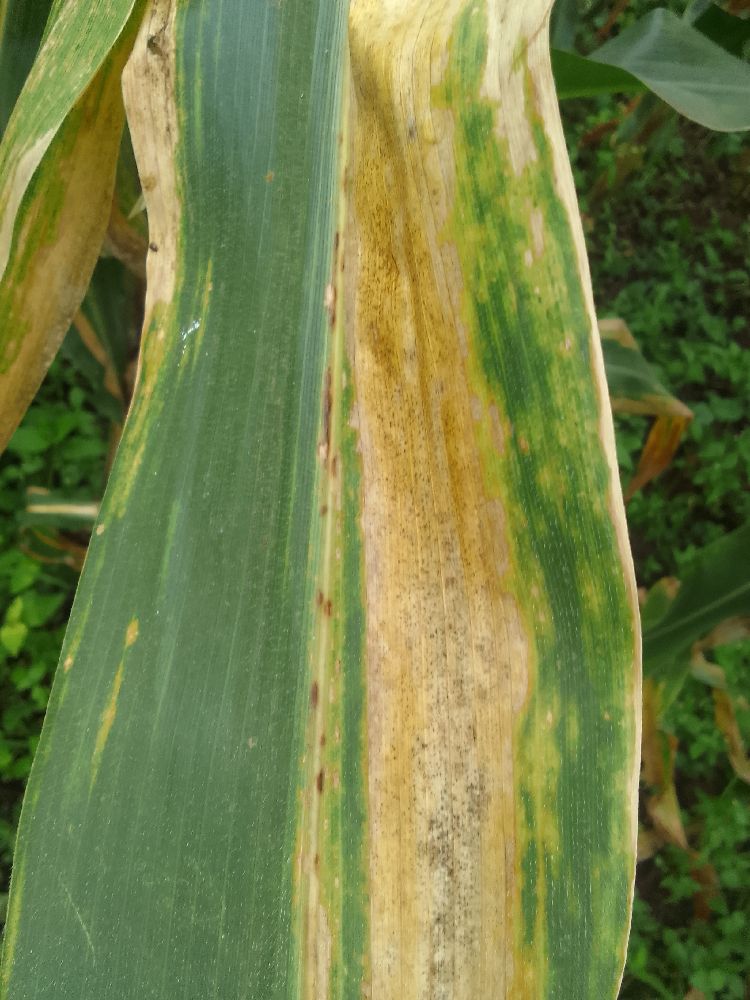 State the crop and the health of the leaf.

maize, maize lethal necrosis
